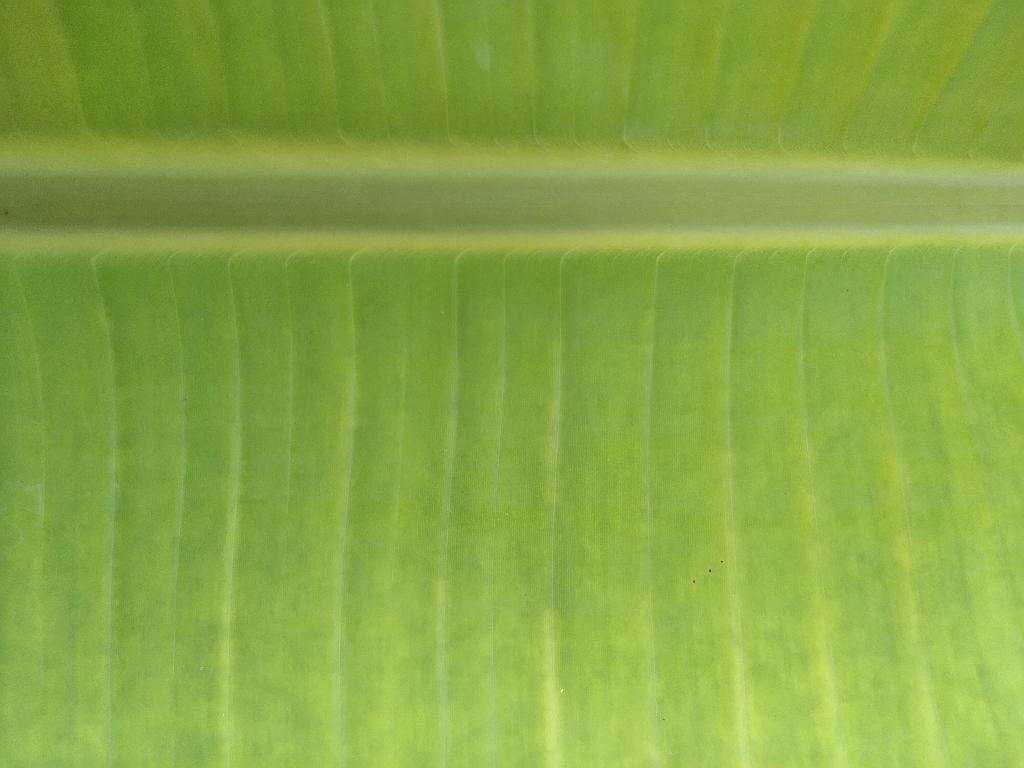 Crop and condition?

banana, healthy
